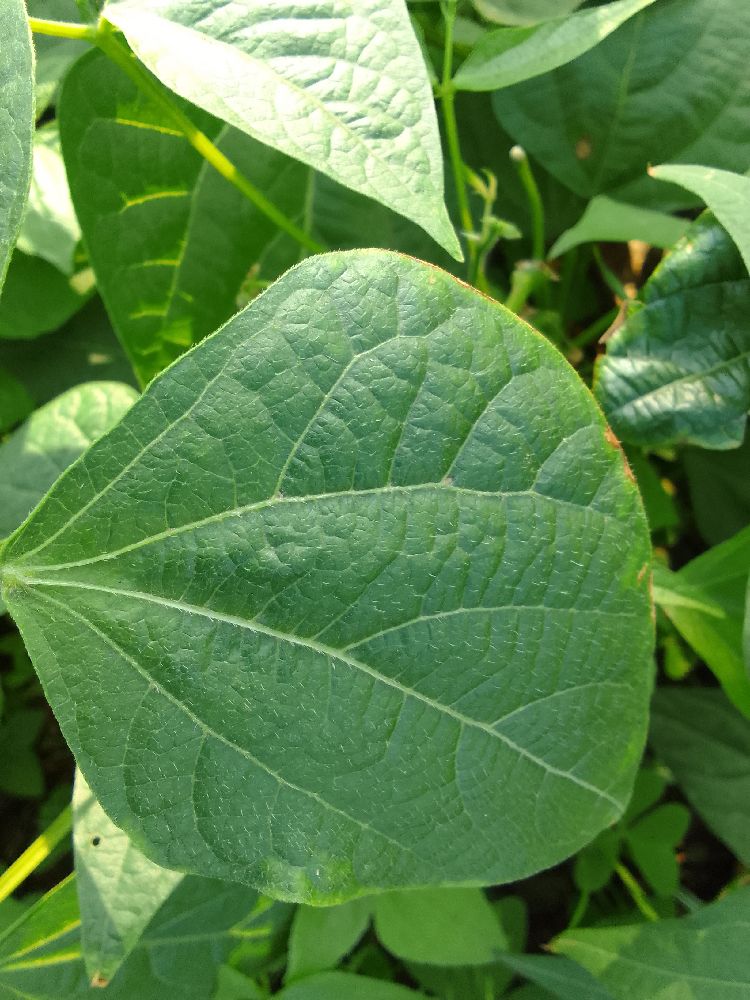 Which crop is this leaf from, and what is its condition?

common bean, healthy
